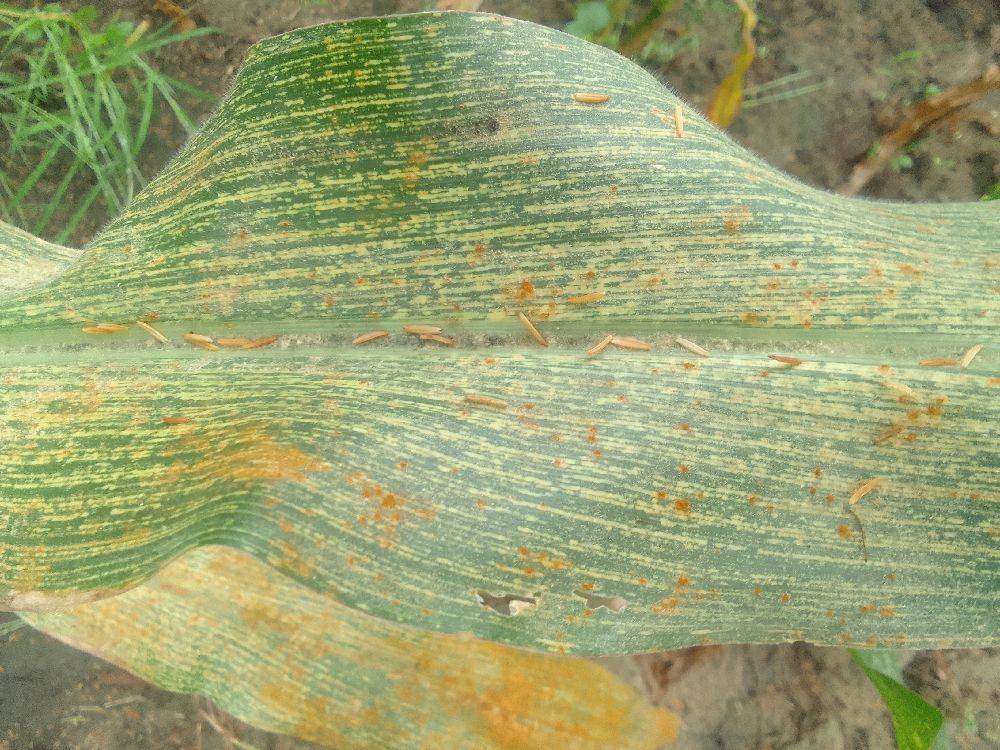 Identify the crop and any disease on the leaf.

maize, maize streak virus
